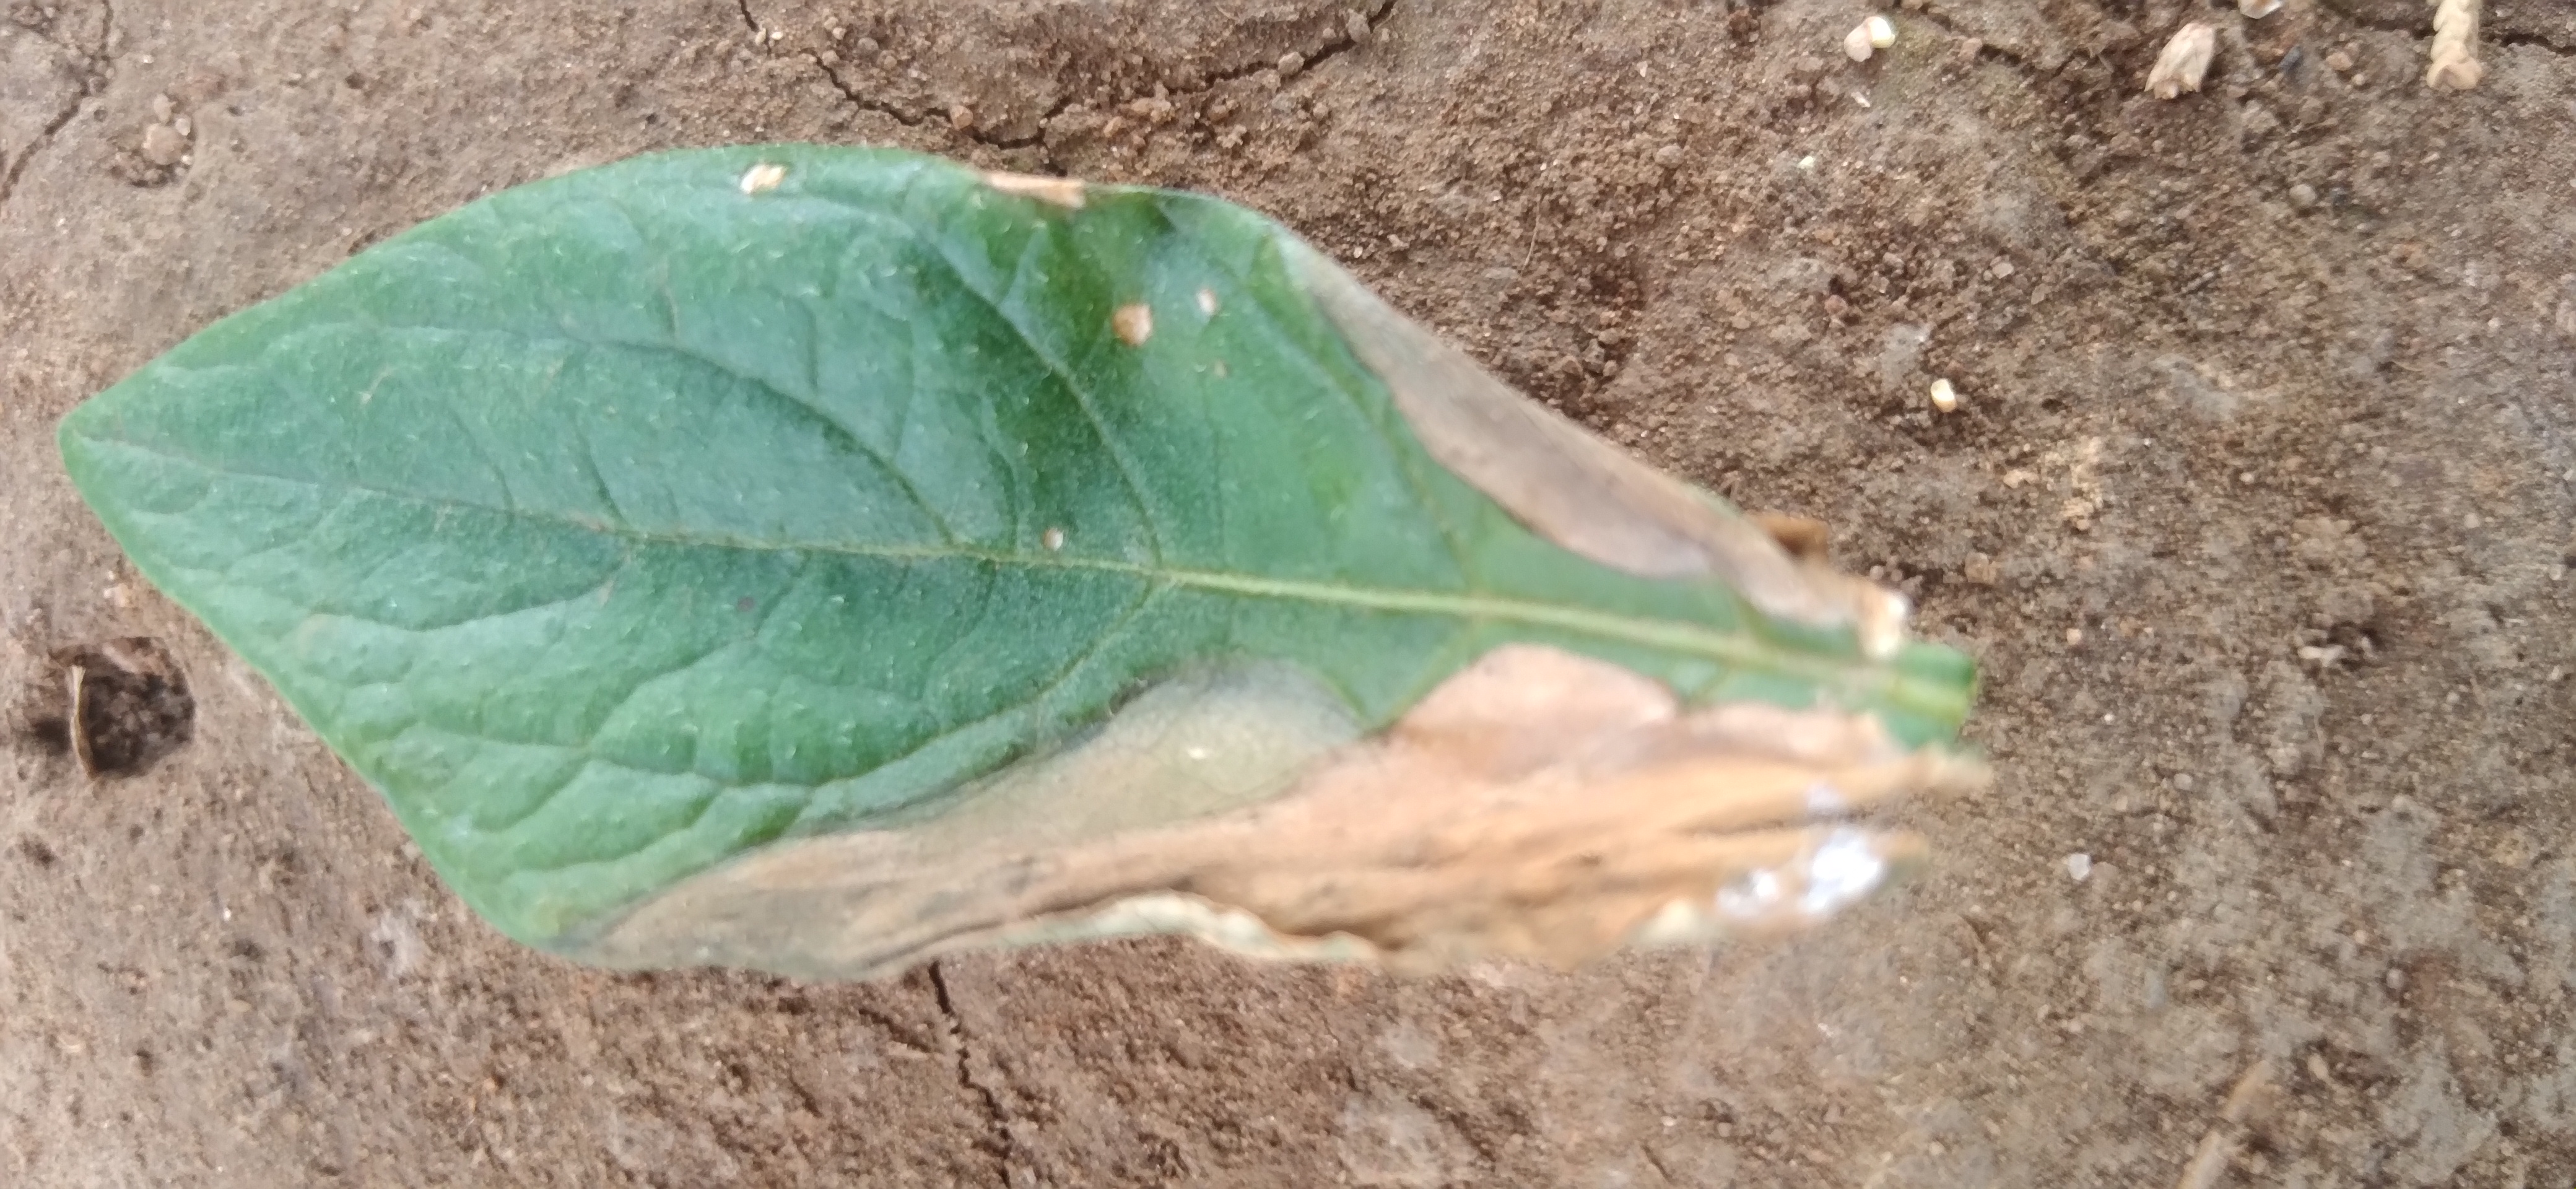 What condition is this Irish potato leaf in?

early blight
